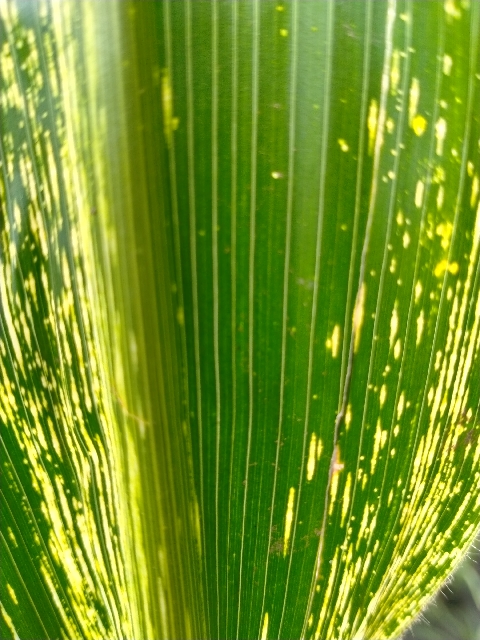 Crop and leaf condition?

maize, maize streak virus
